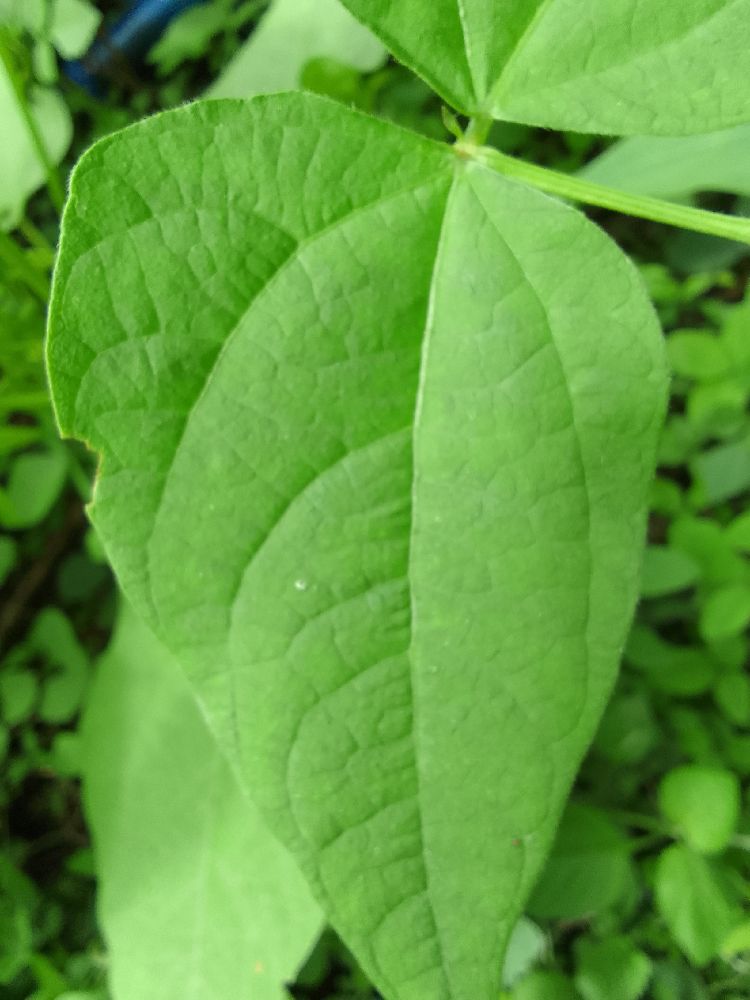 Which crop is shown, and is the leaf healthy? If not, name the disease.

common bean, healthy
